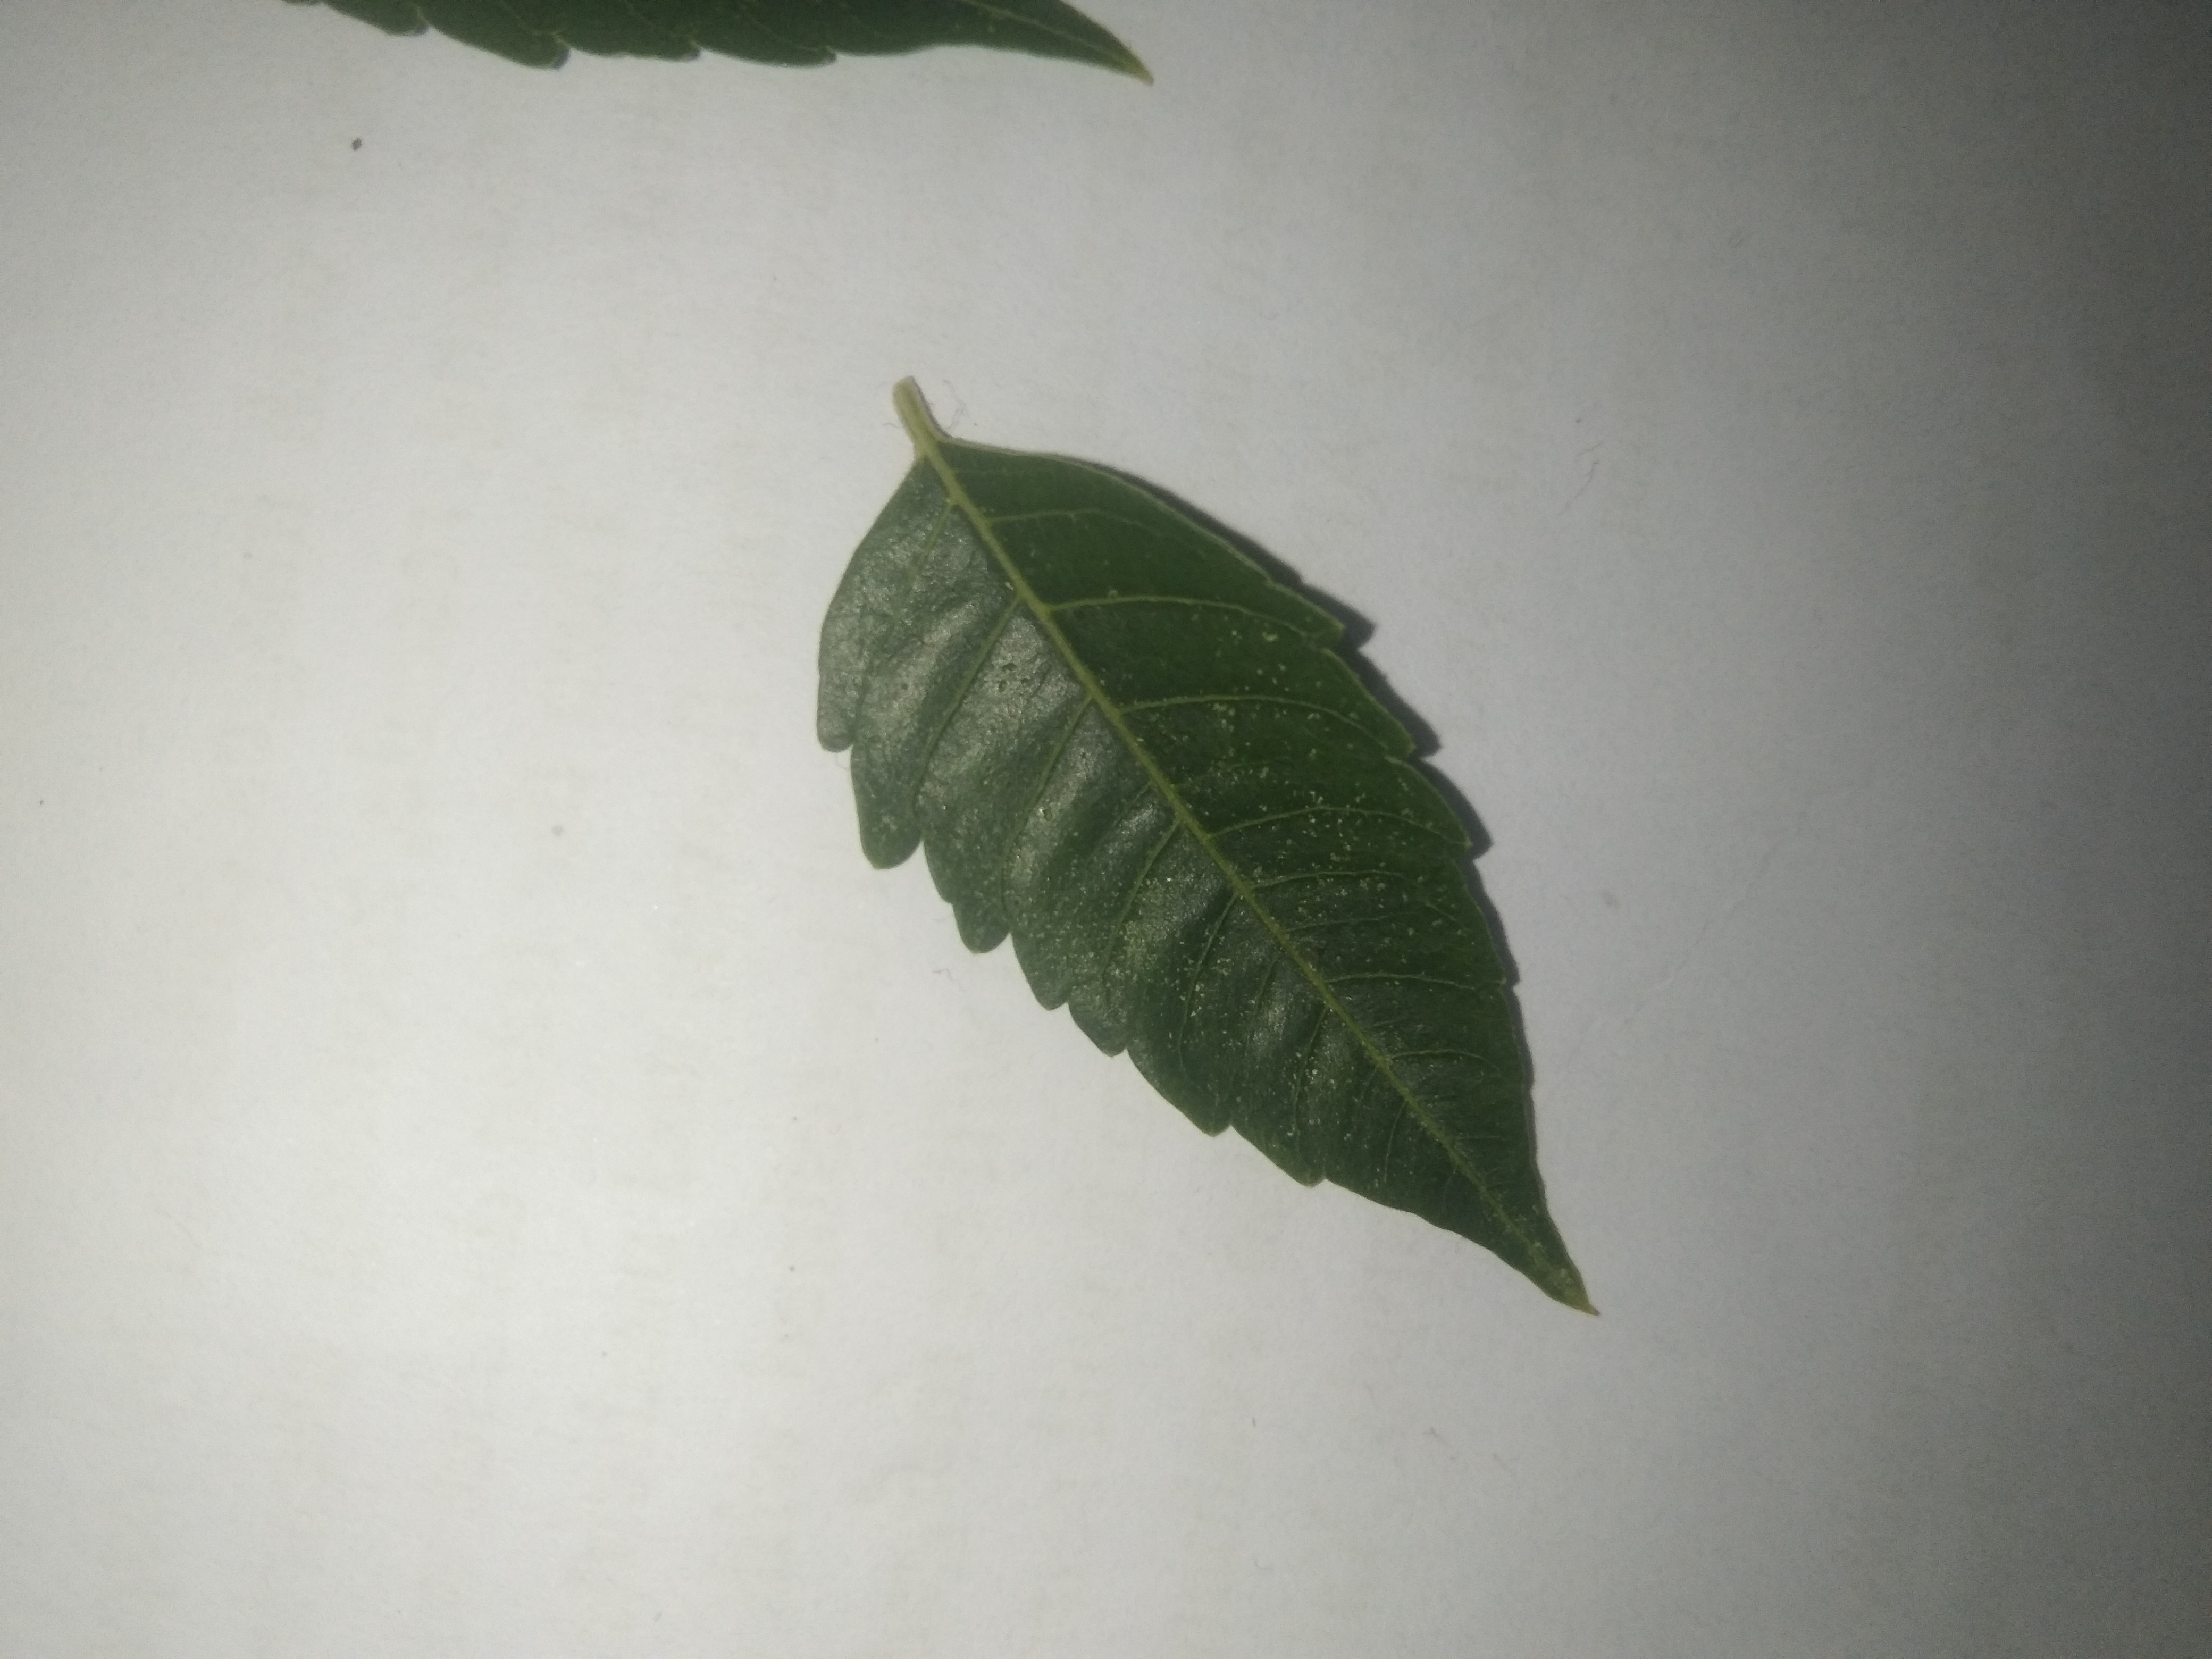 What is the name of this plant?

neem
